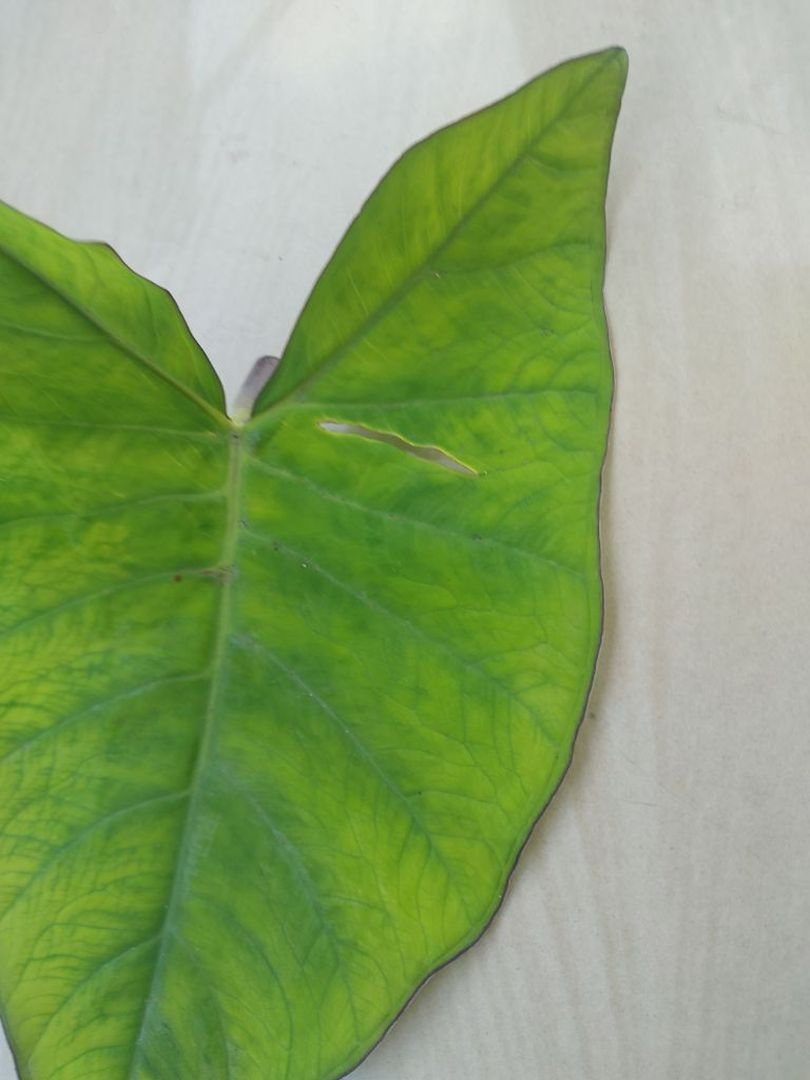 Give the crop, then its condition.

taro, mosaic
